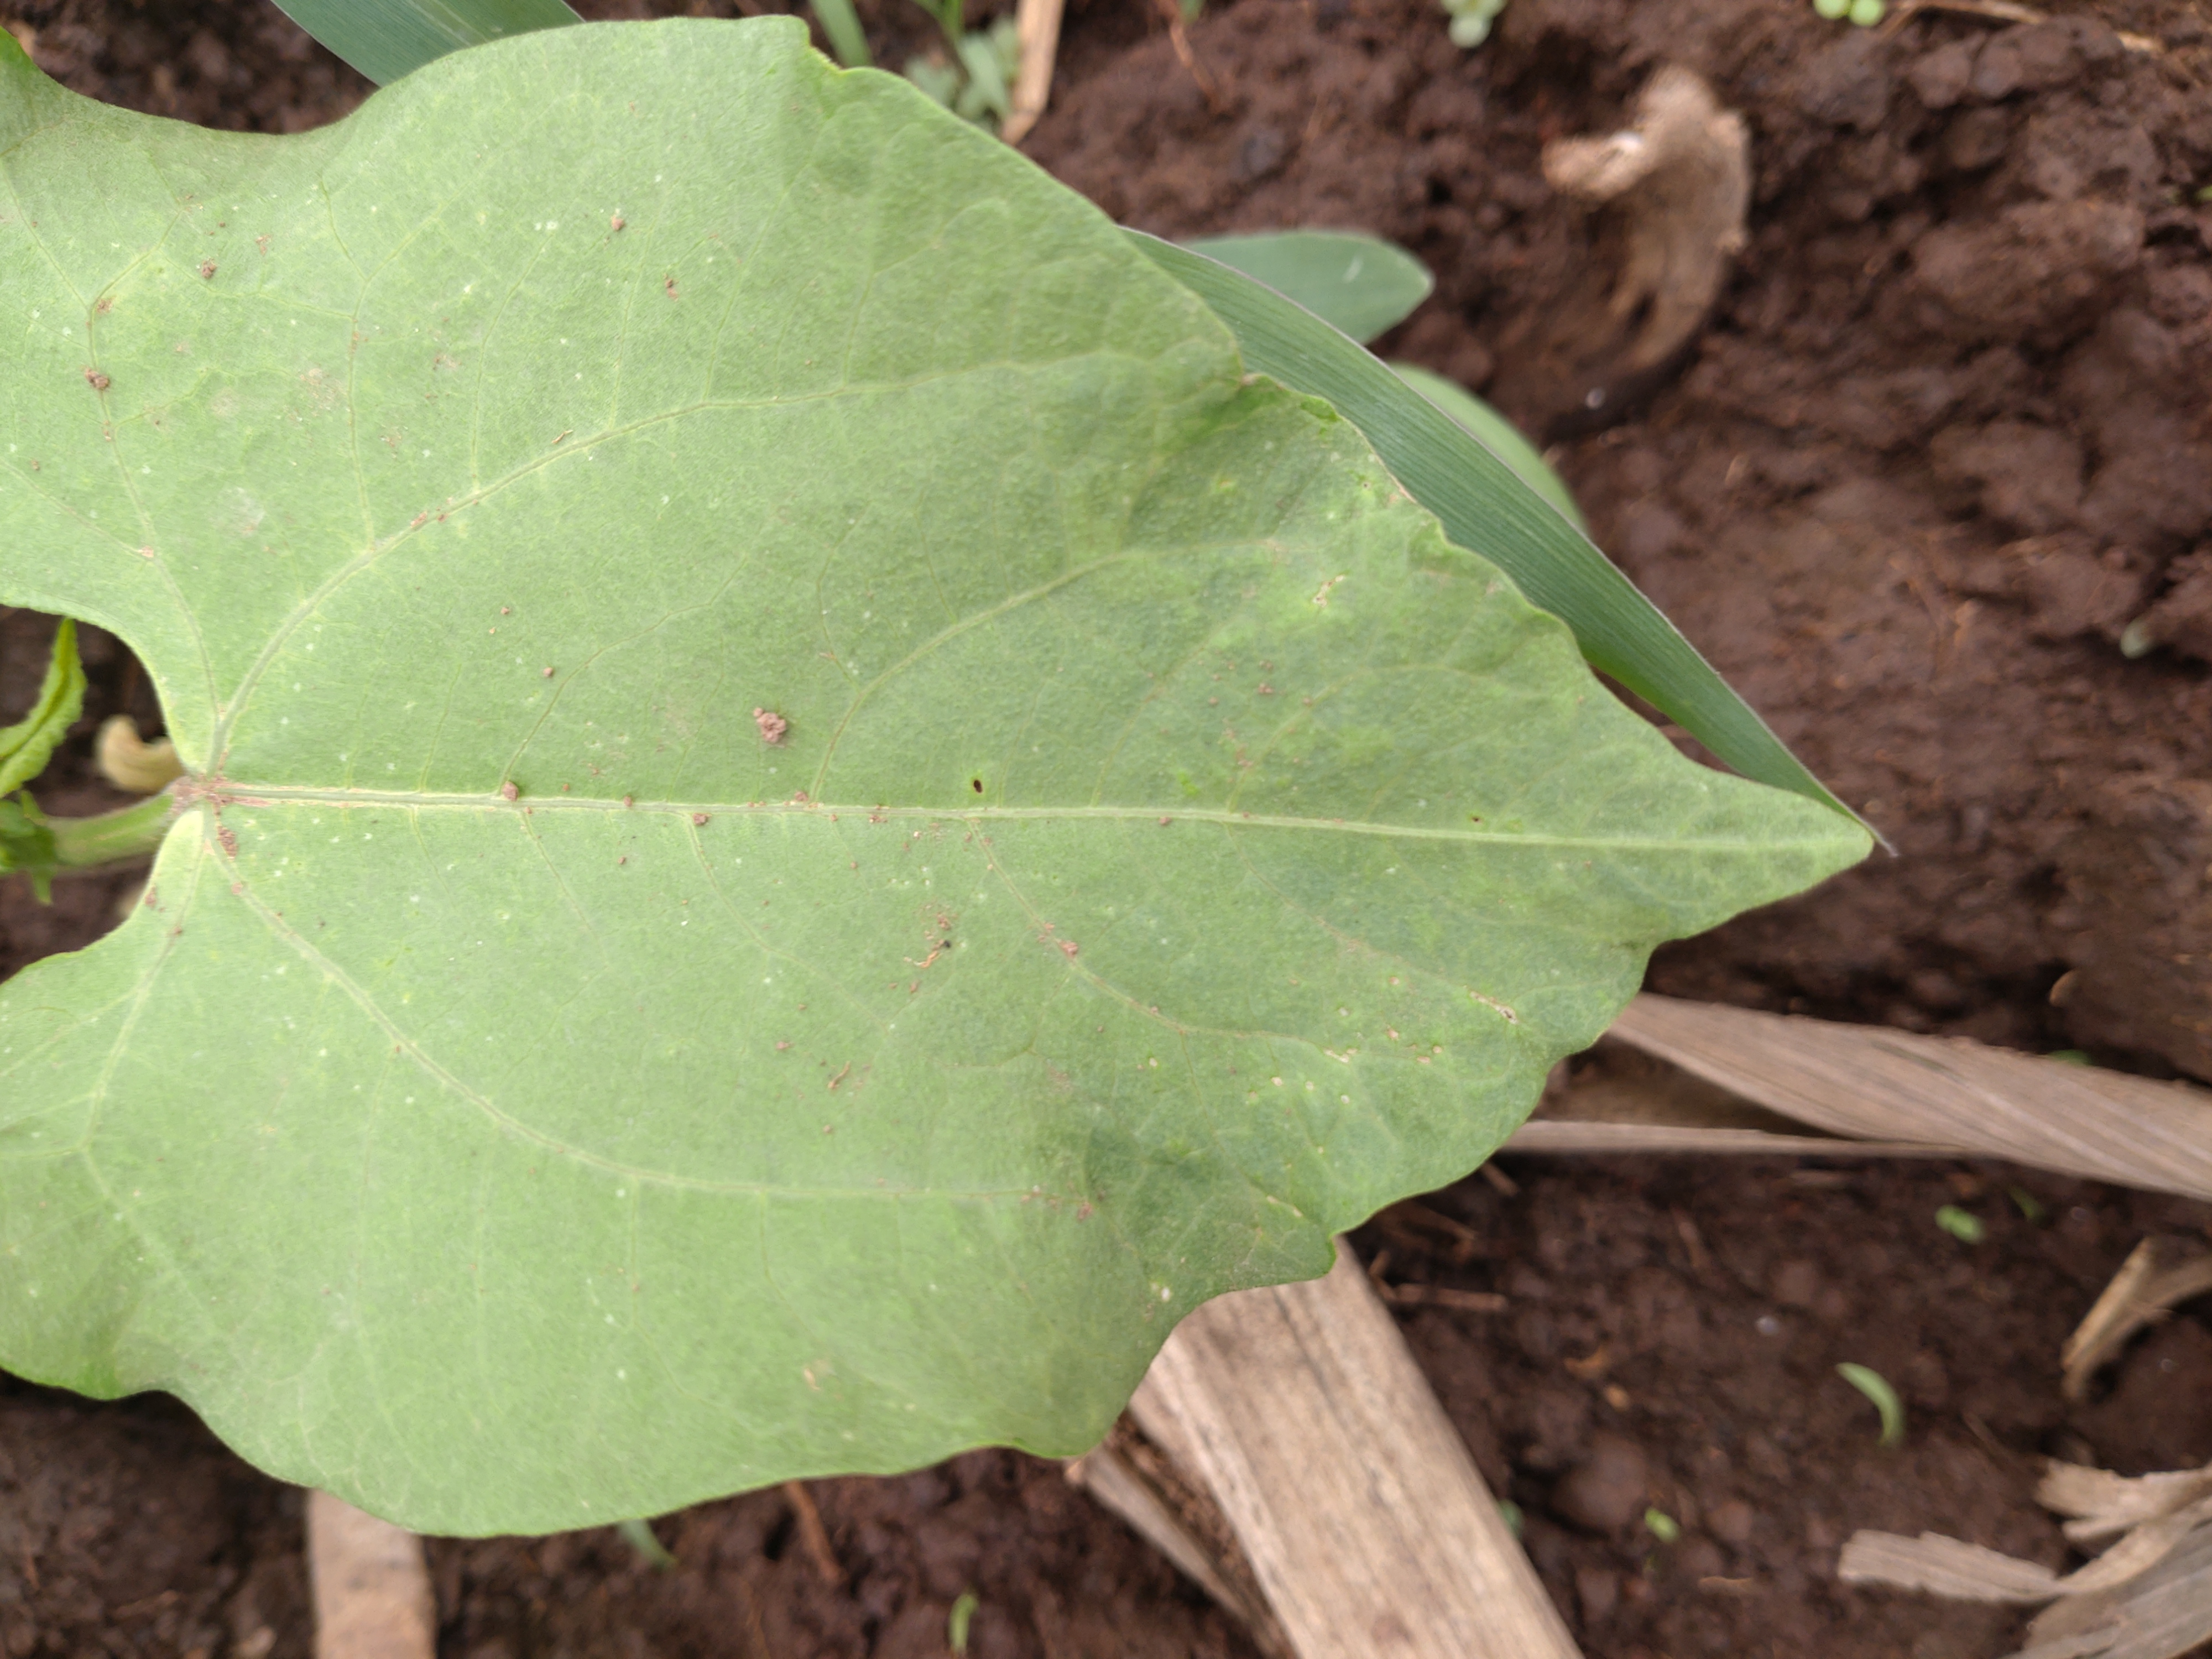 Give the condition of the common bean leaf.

healthy
